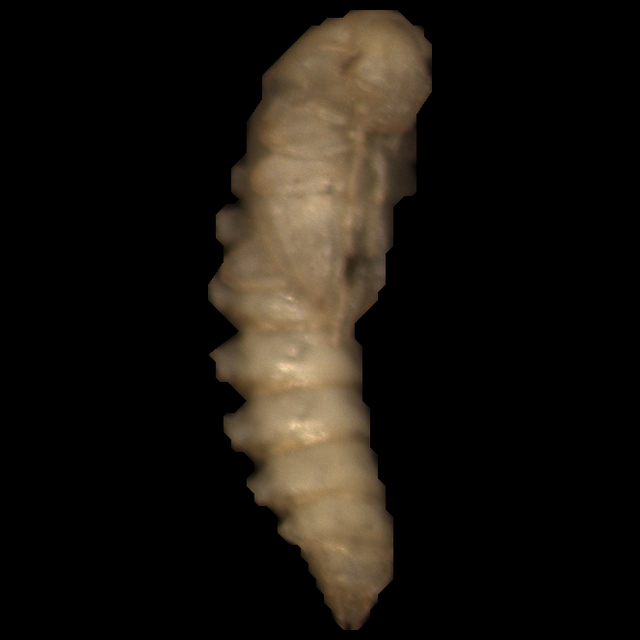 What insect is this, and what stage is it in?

mealworm pupa
